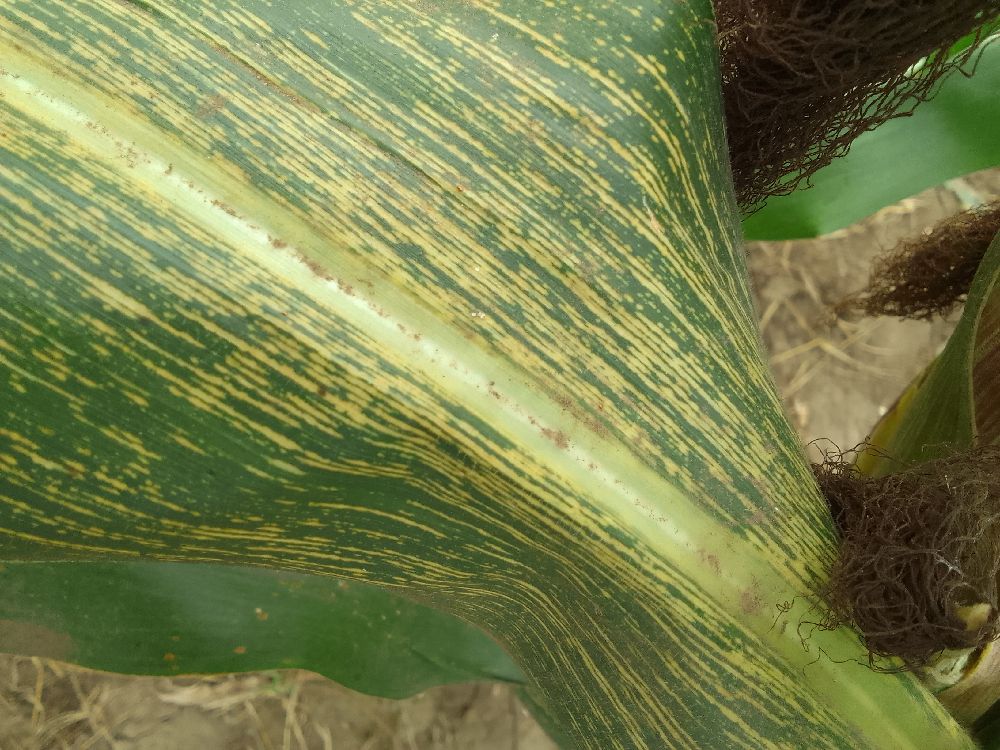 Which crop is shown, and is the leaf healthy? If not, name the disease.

maize, maize streak virus
